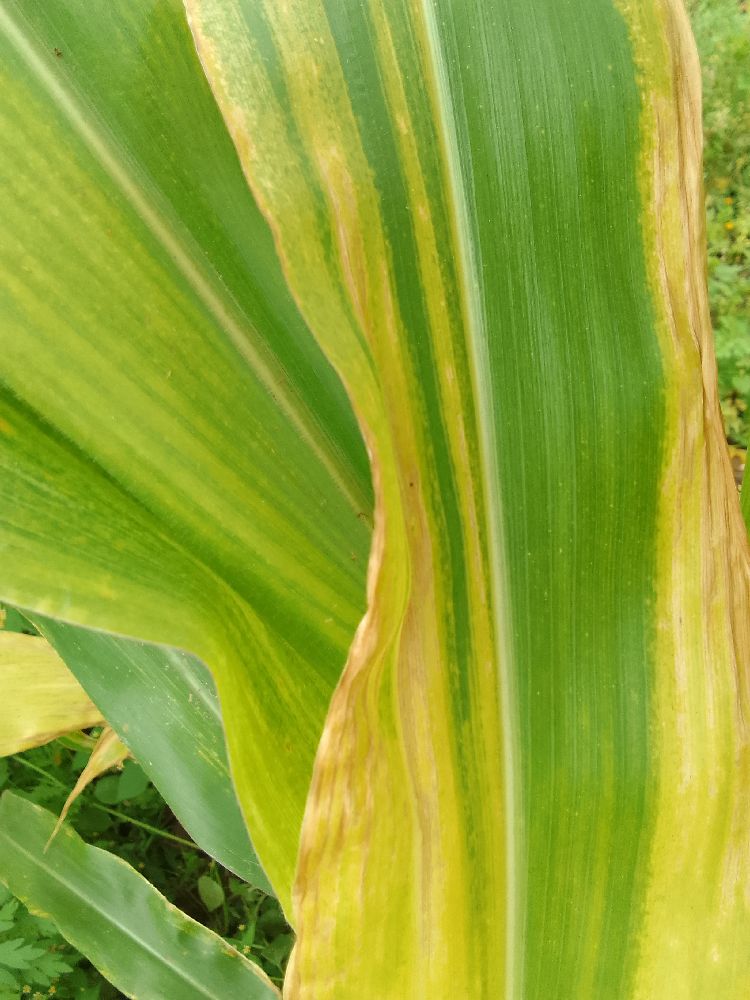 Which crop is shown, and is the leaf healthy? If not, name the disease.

maize, maize lethal necrosis
